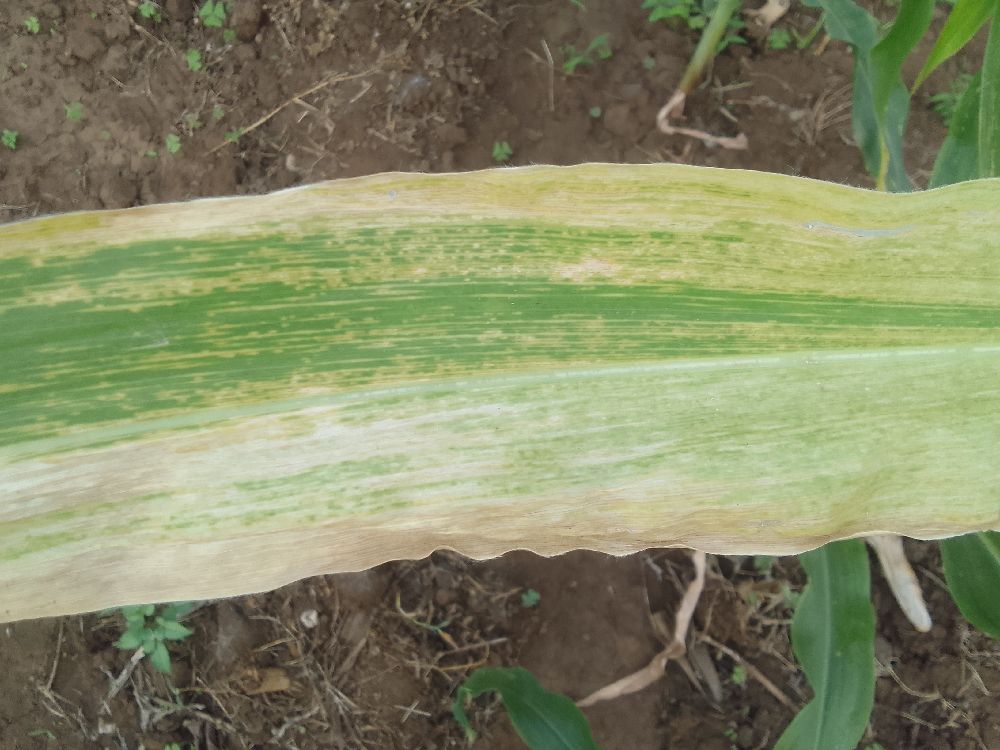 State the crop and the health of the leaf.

maize, maize lethal necrosis
